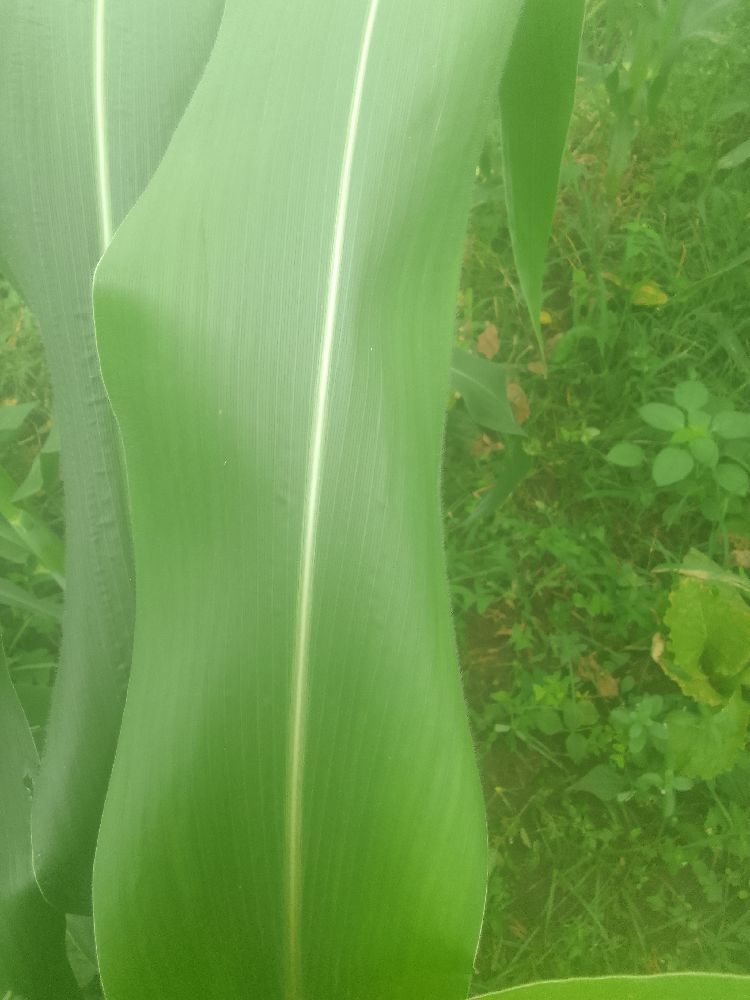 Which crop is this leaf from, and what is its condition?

maize, healthy
